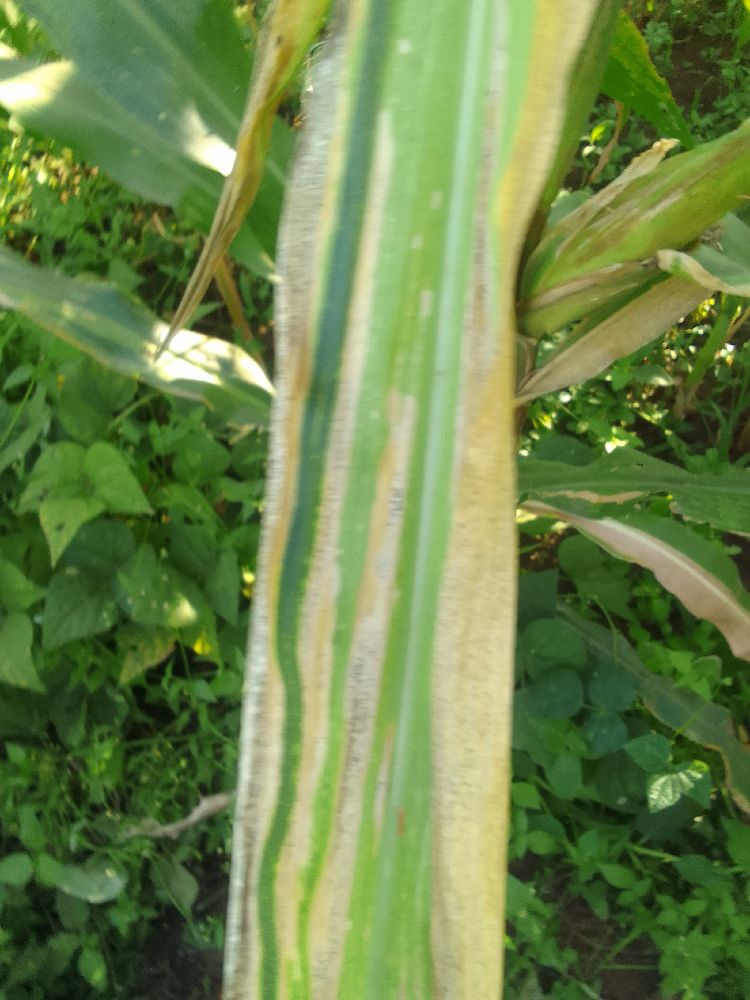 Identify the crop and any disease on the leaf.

maize, maize lethal necrosis
